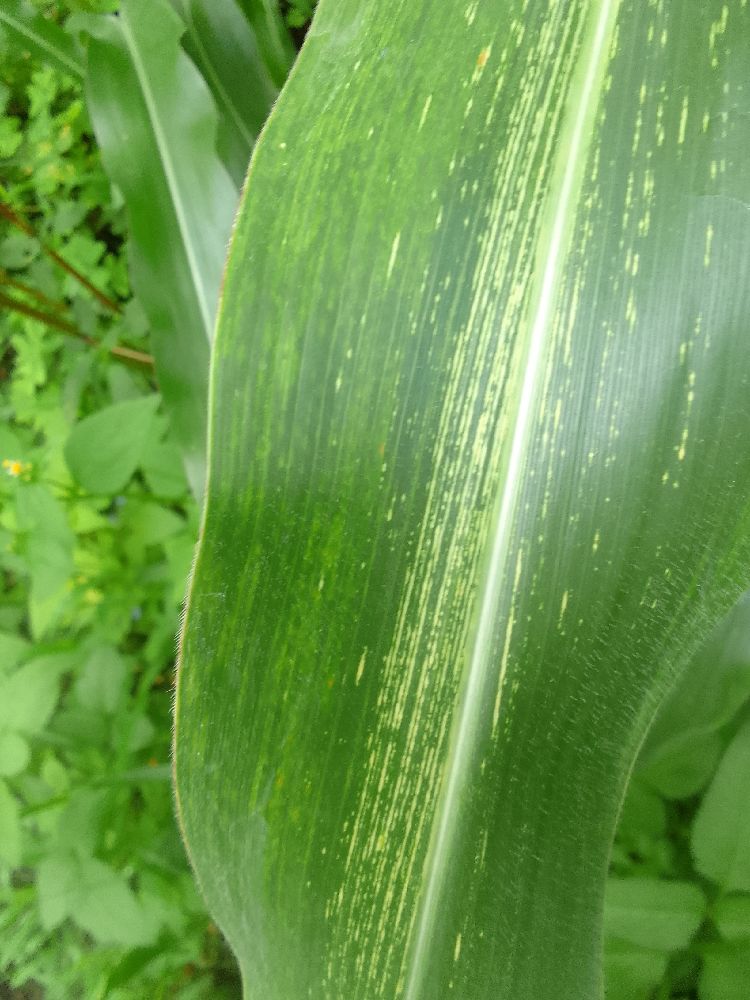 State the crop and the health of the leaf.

maize, healthy
